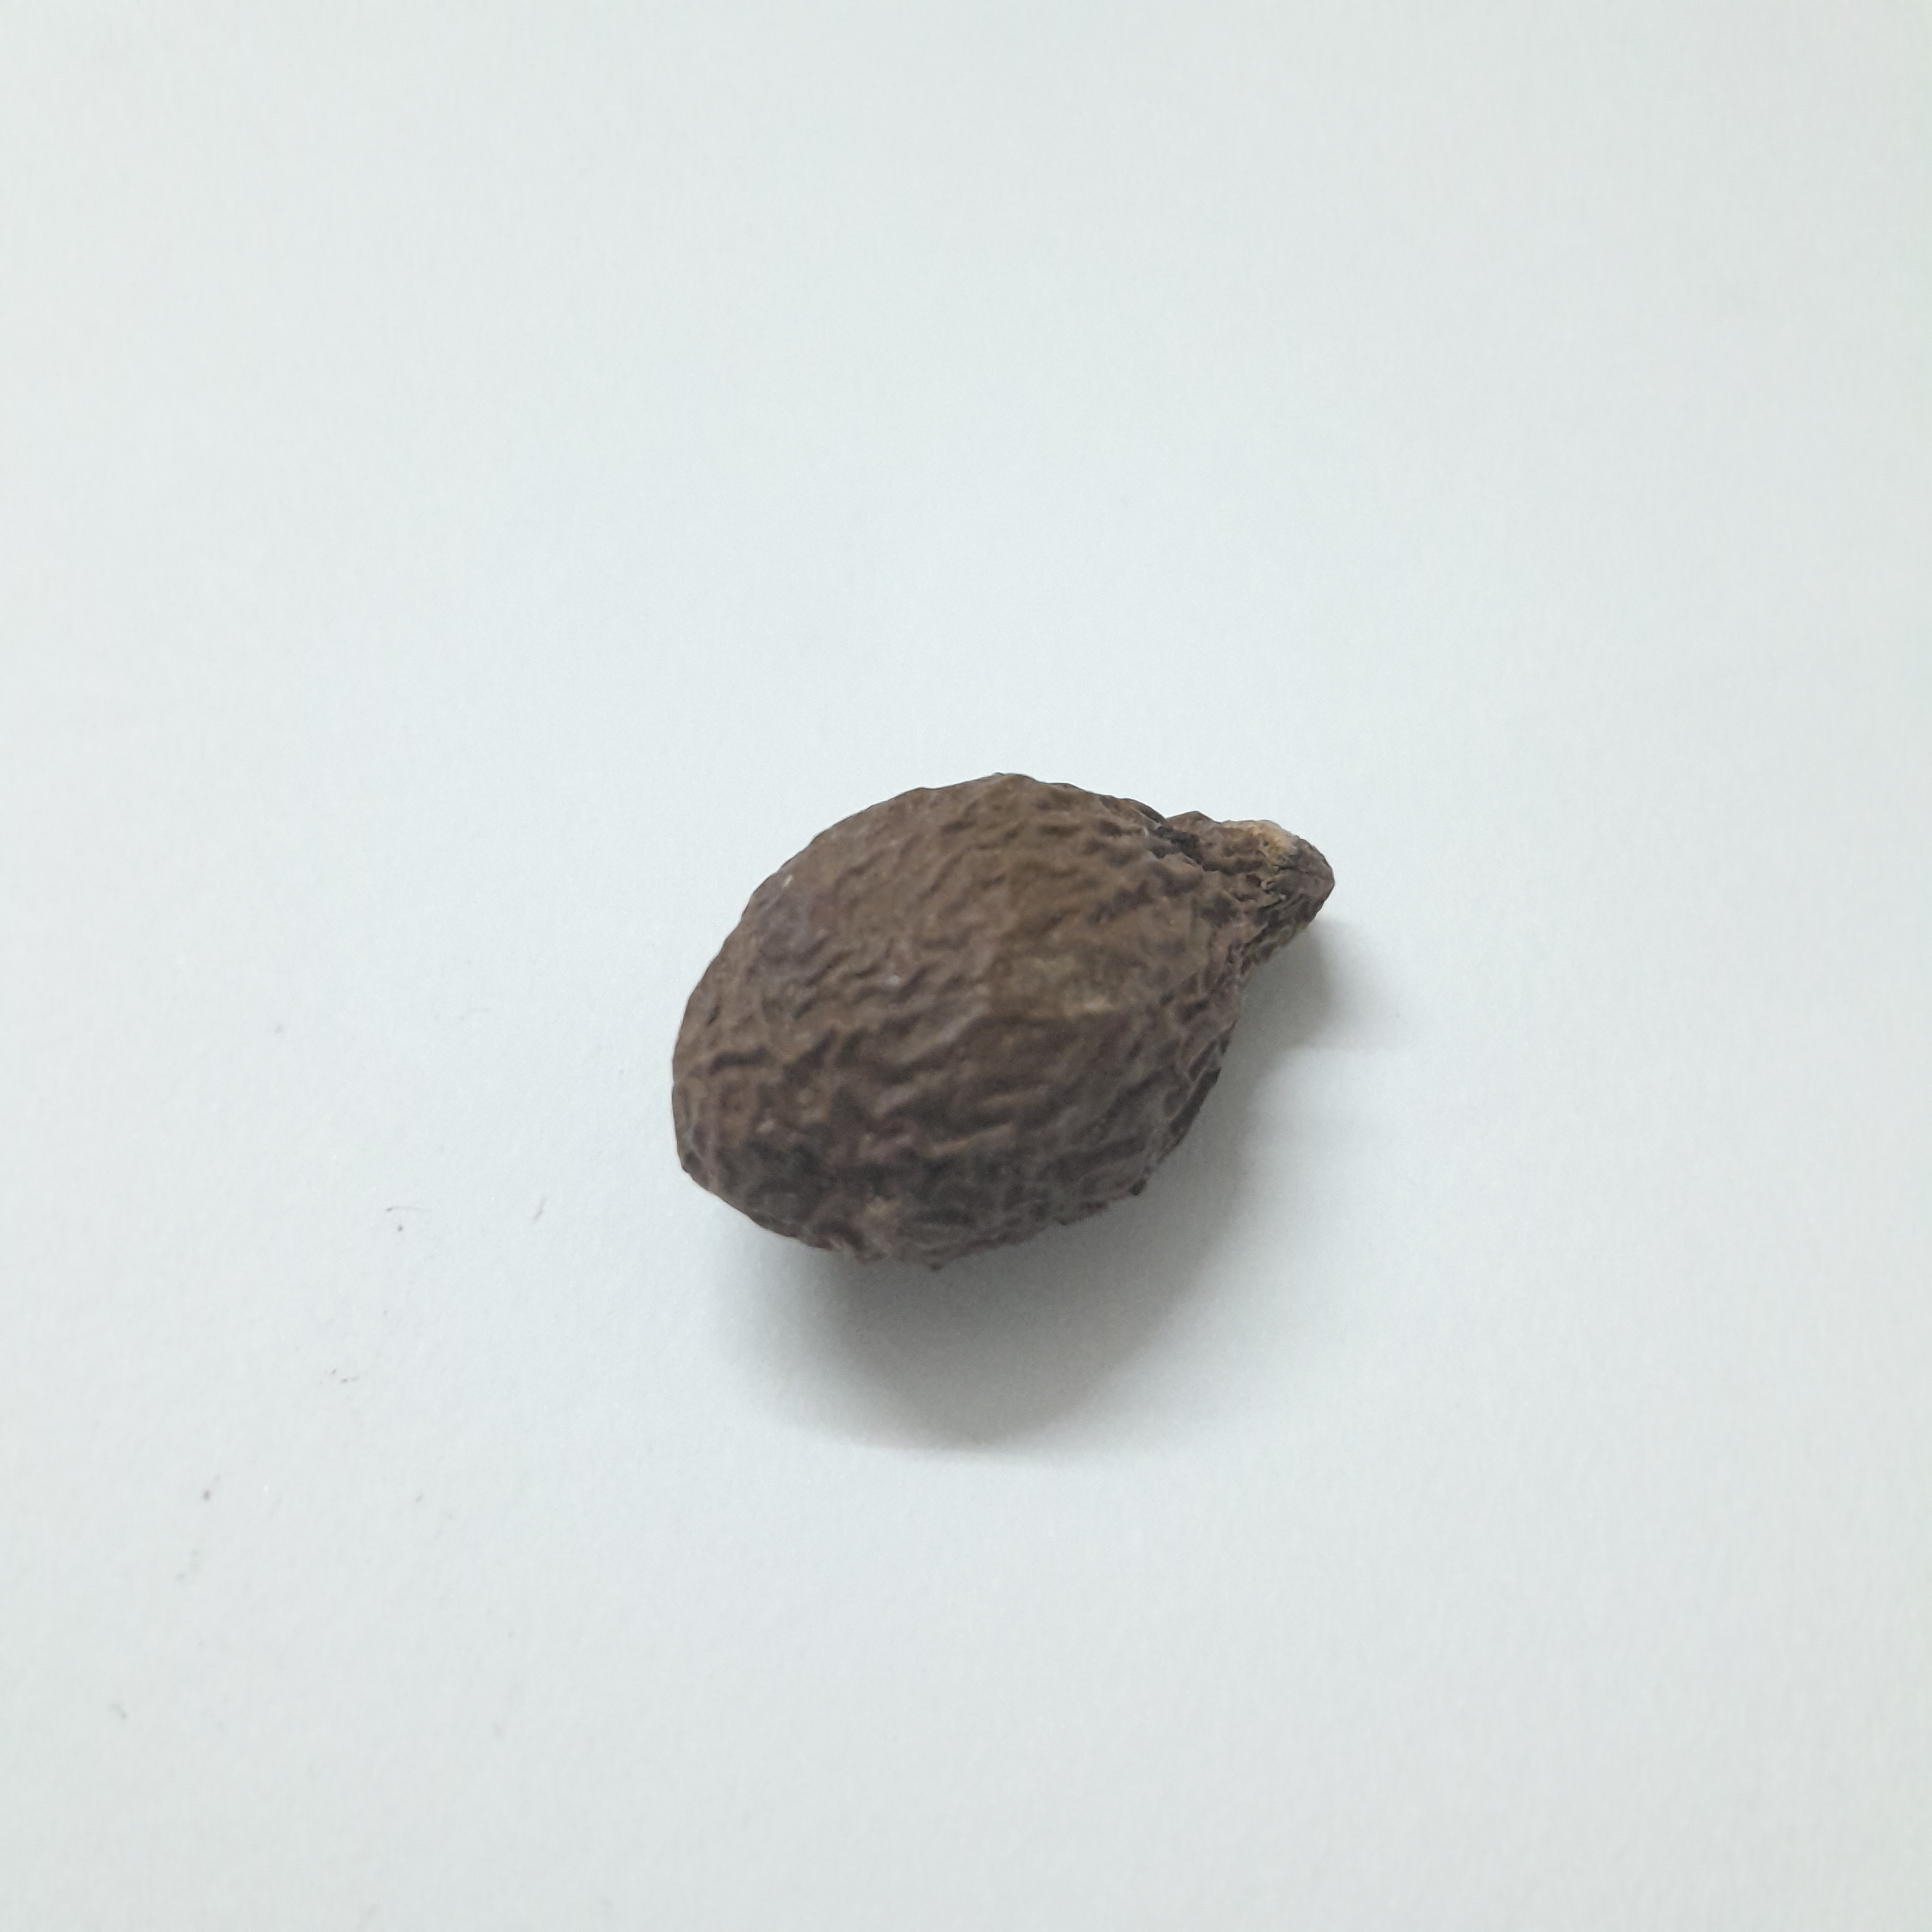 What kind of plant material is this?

niranjanphal
